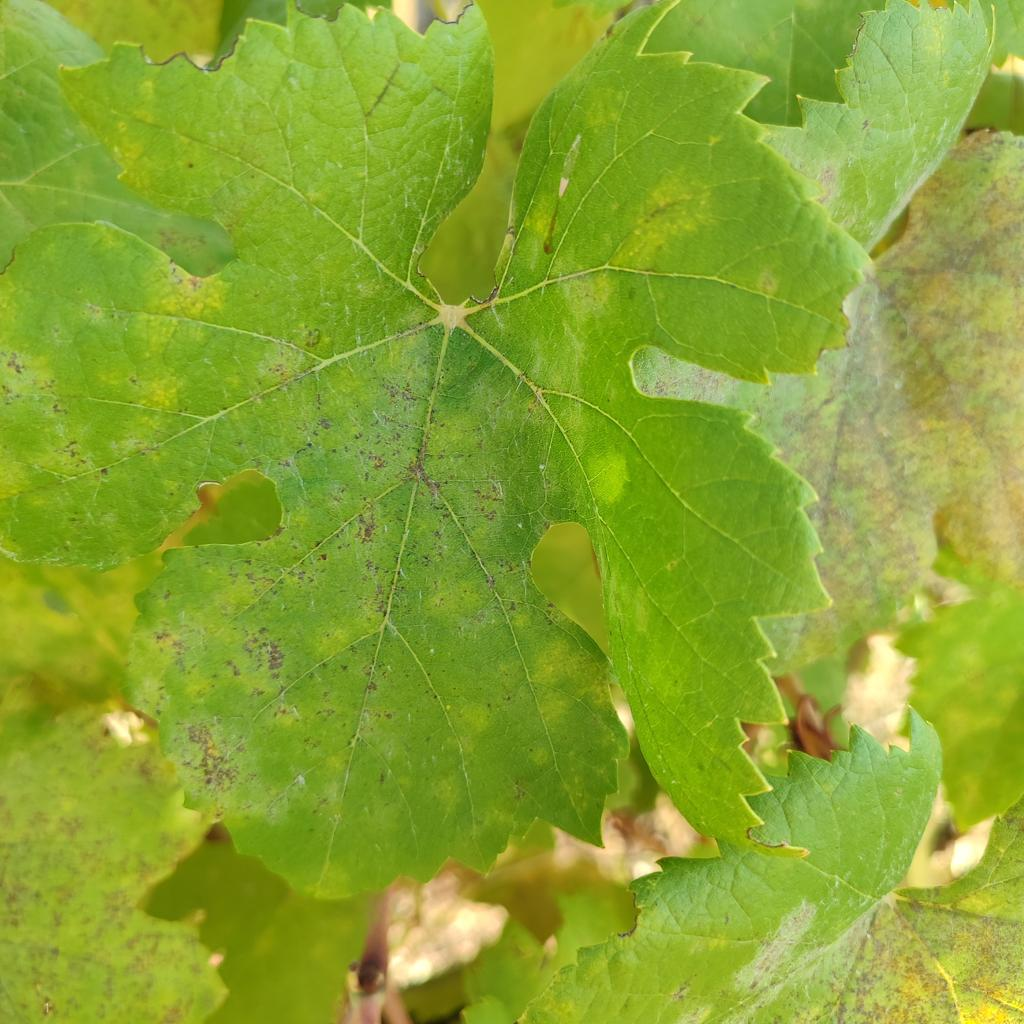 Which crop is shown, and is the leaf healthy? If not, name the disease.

grapevine, powdery mildew
